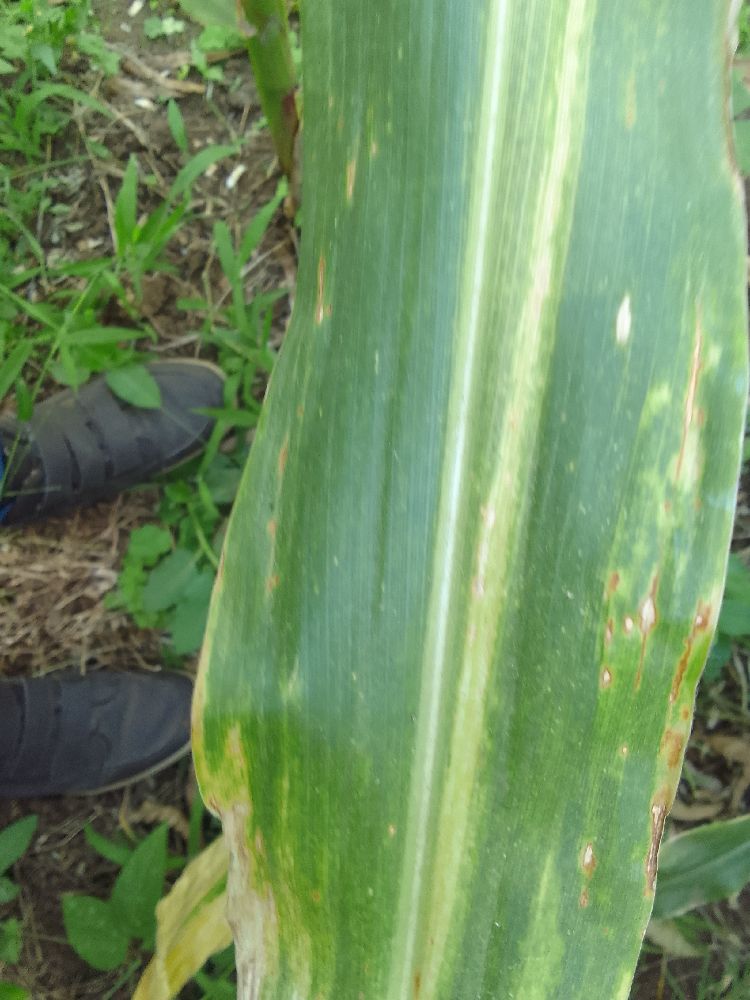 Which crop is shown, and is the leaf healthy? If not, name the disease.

maize, maize lethal necrosis
